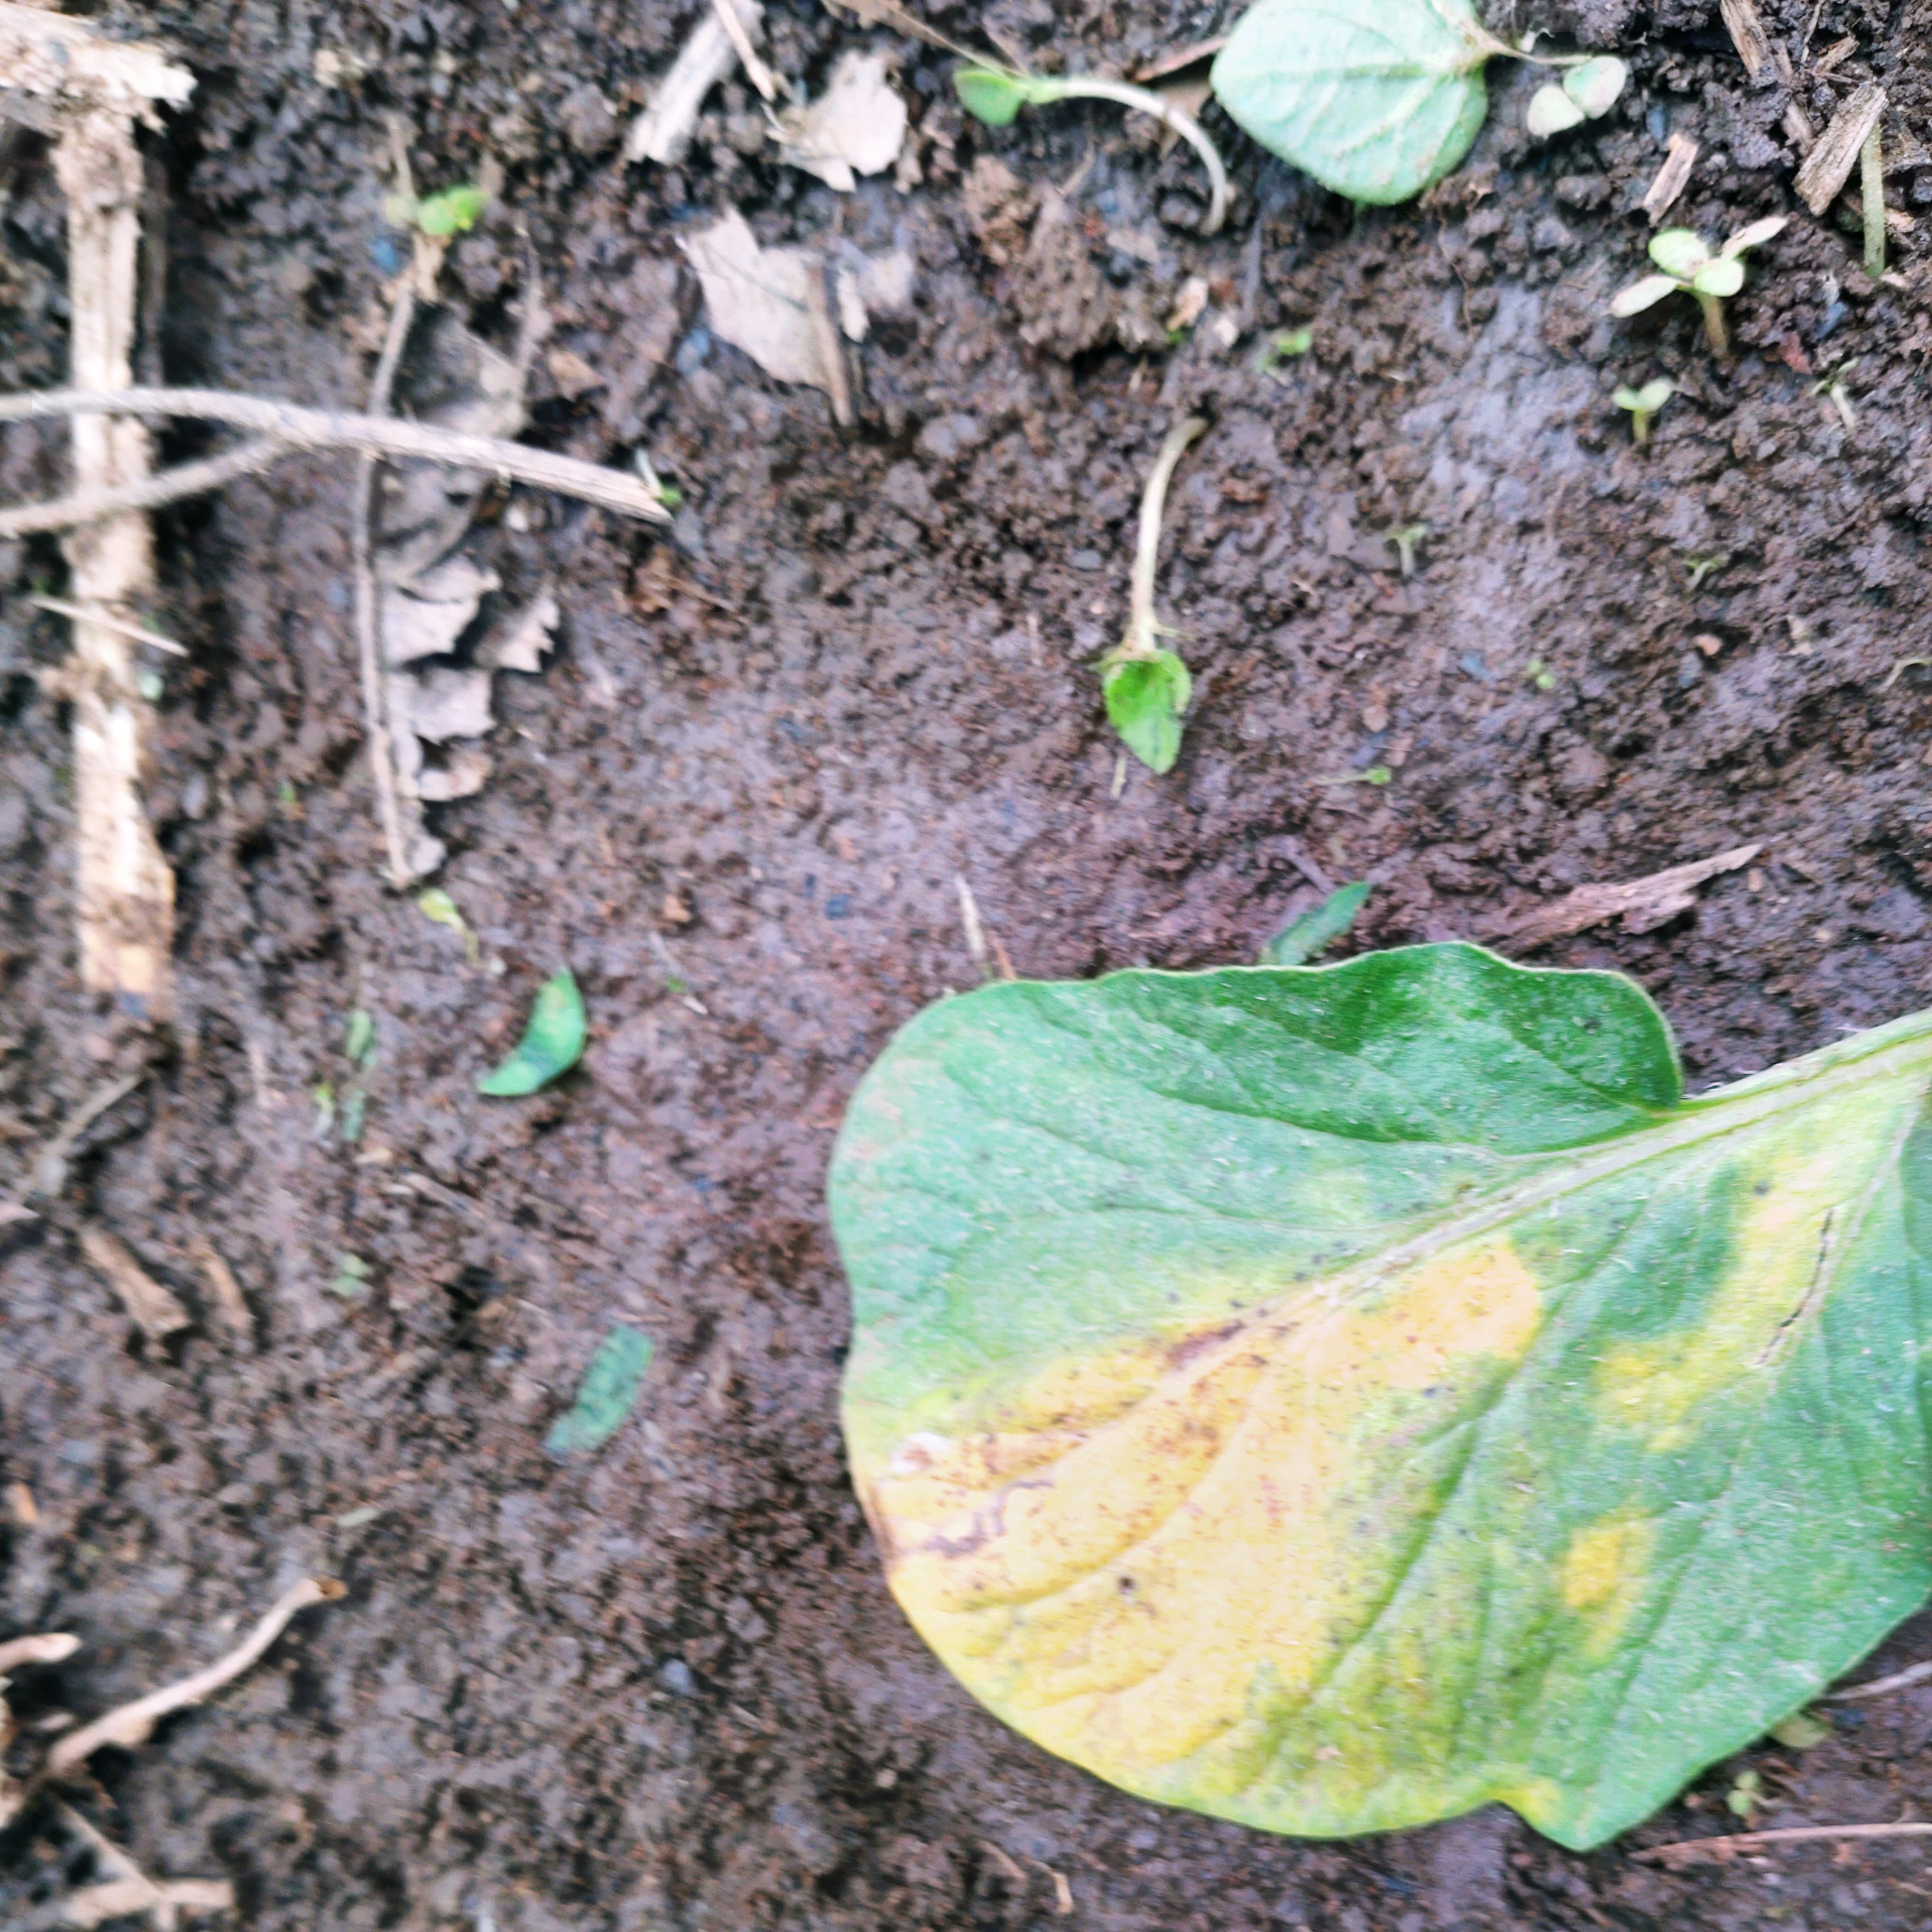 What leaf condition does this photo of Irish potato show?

late blight
